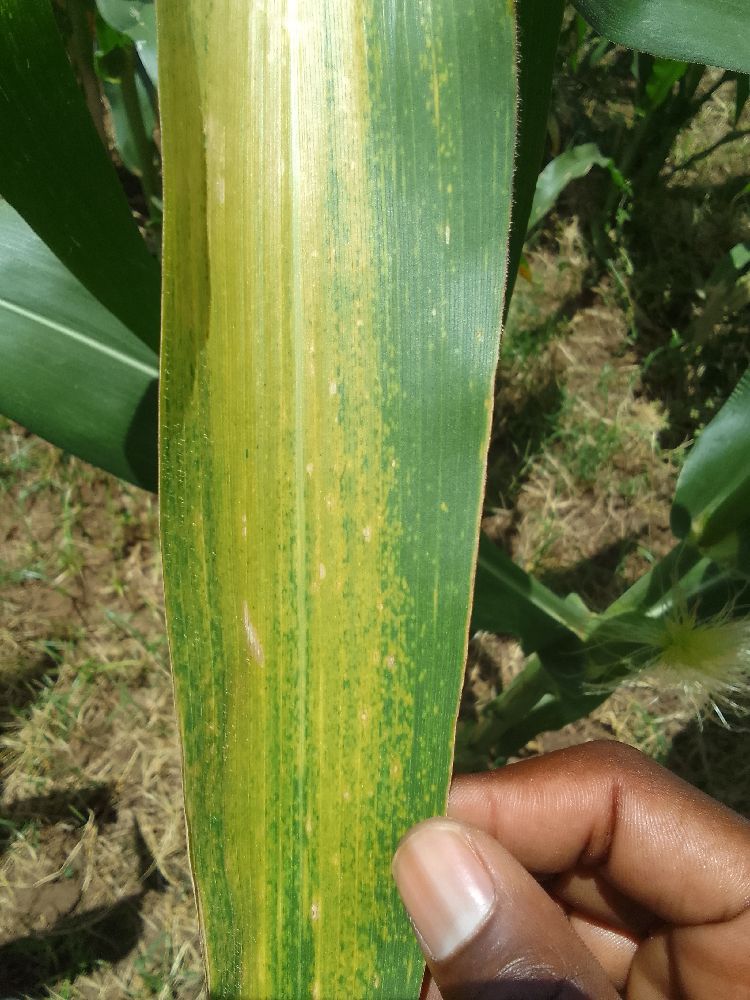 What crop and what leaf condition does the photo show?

maize, maize lethal necrosis
